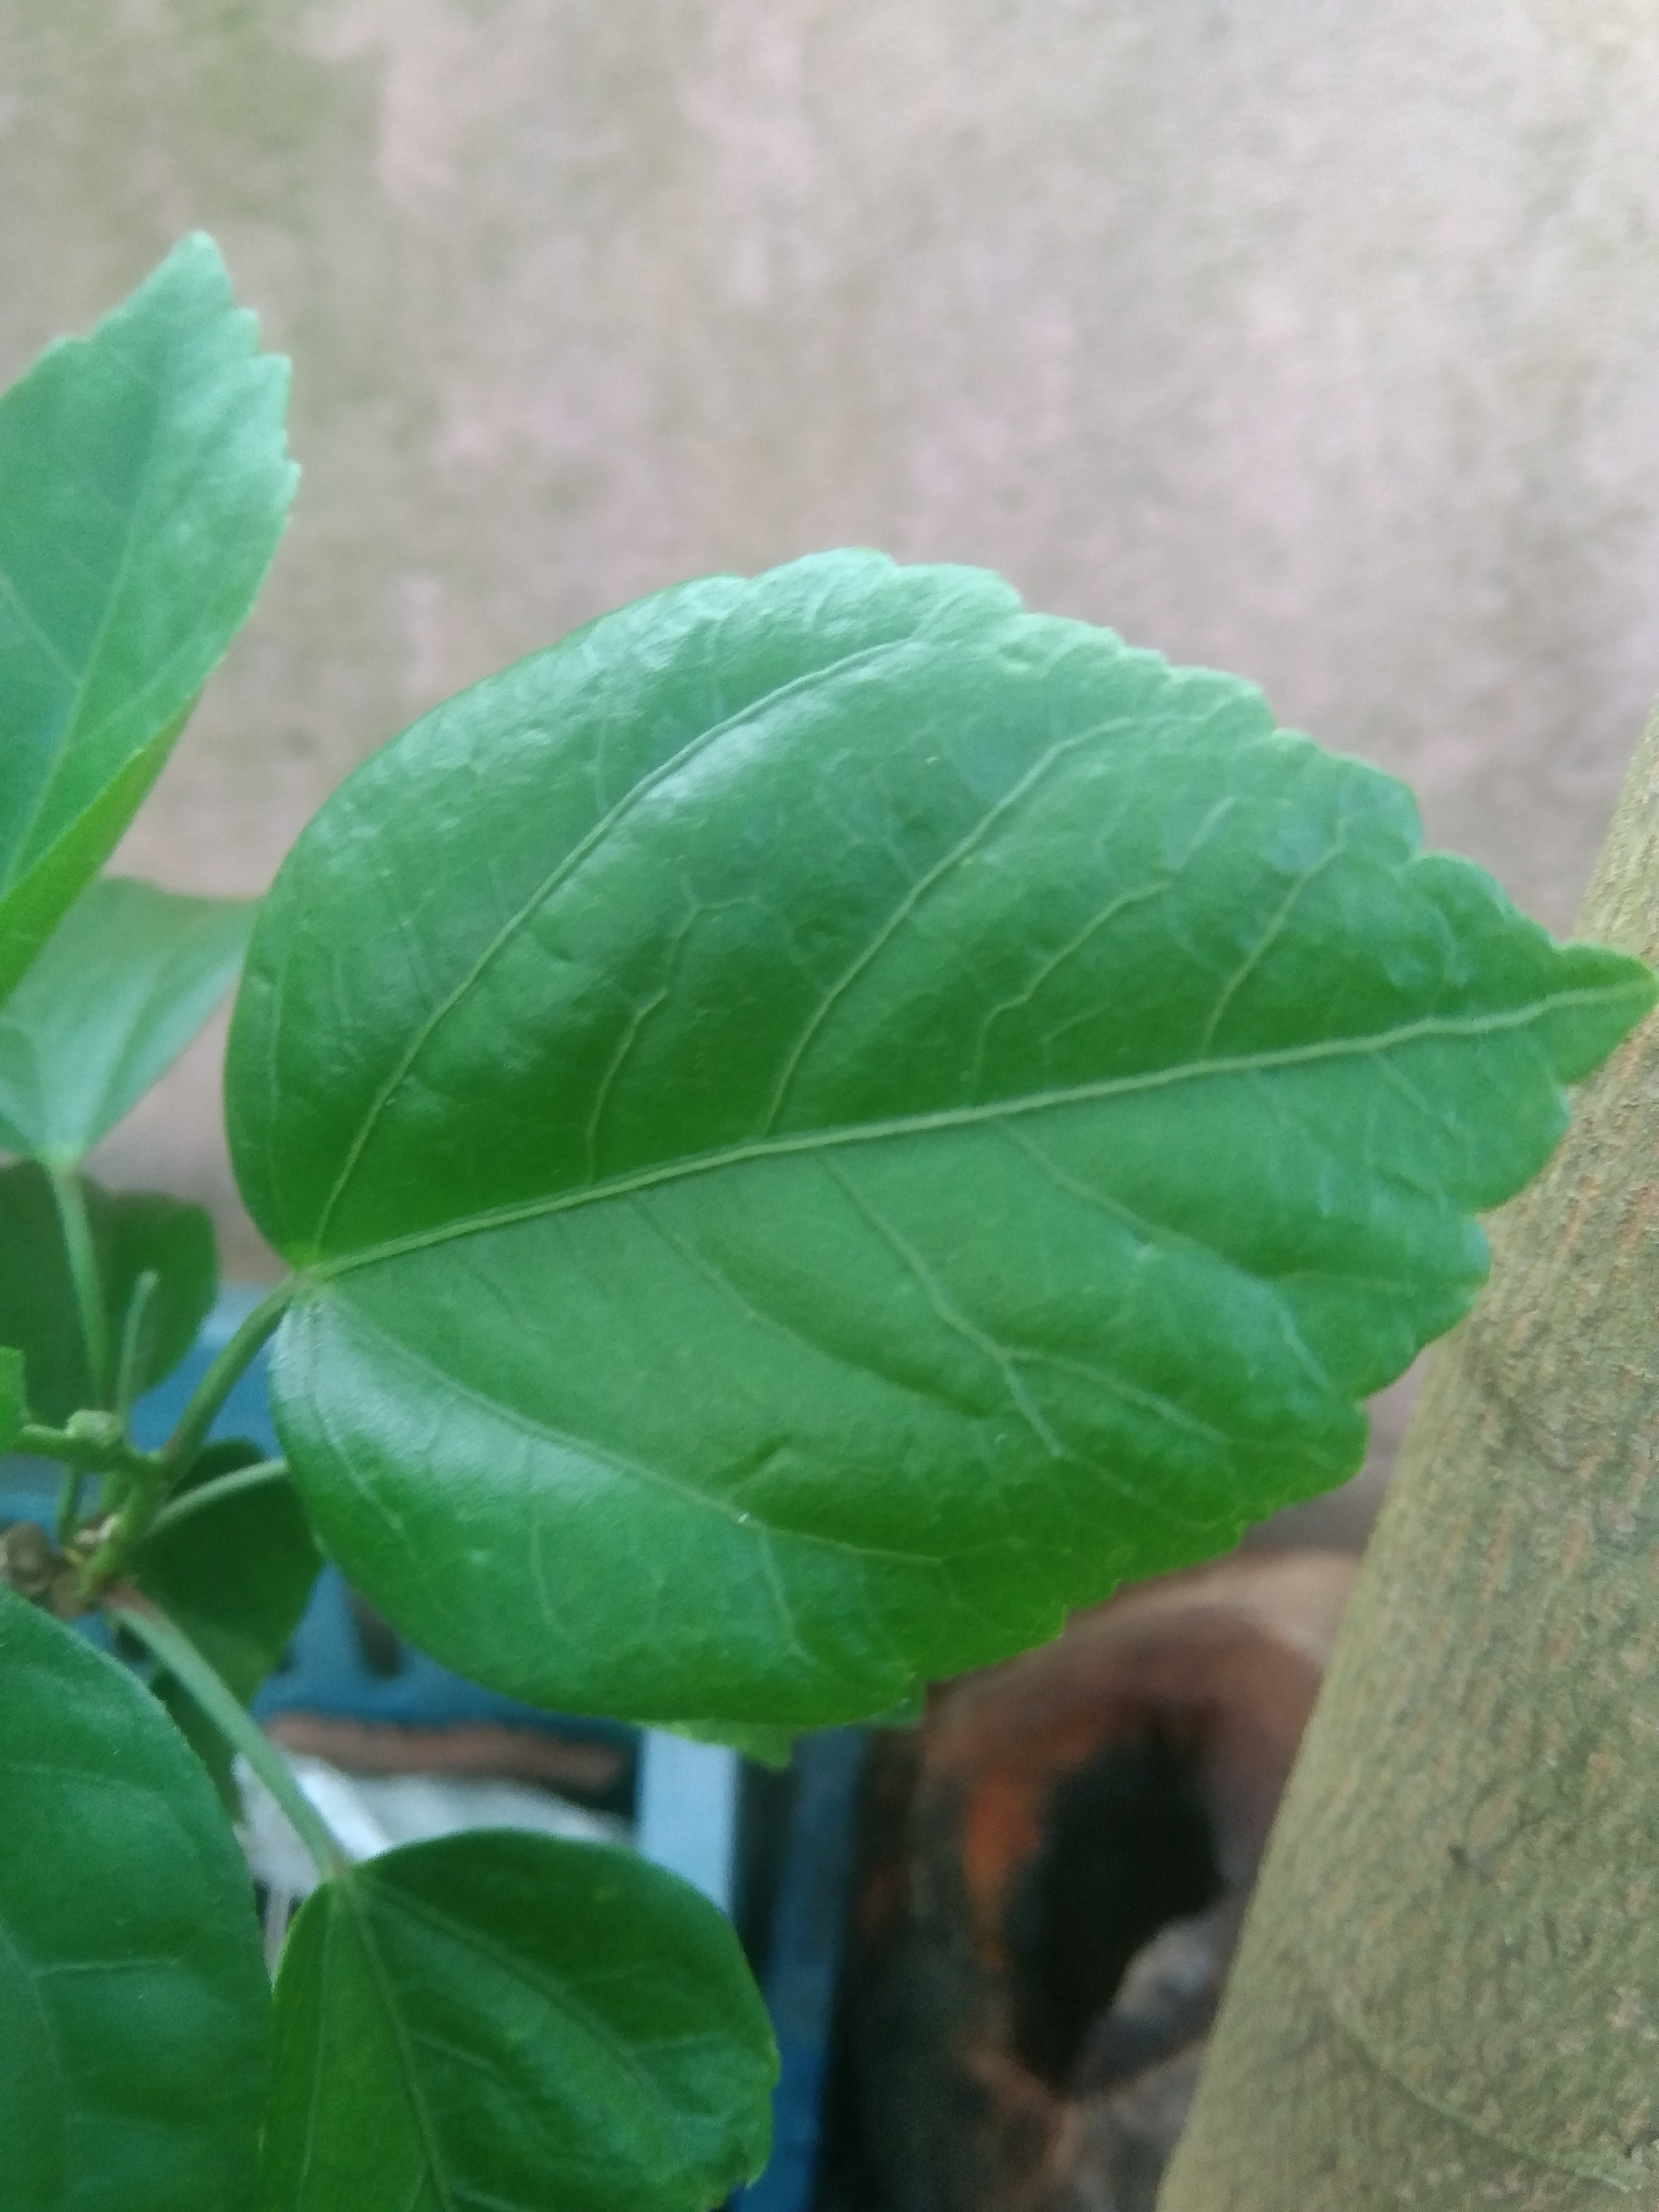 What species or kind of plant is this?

hibiscus
